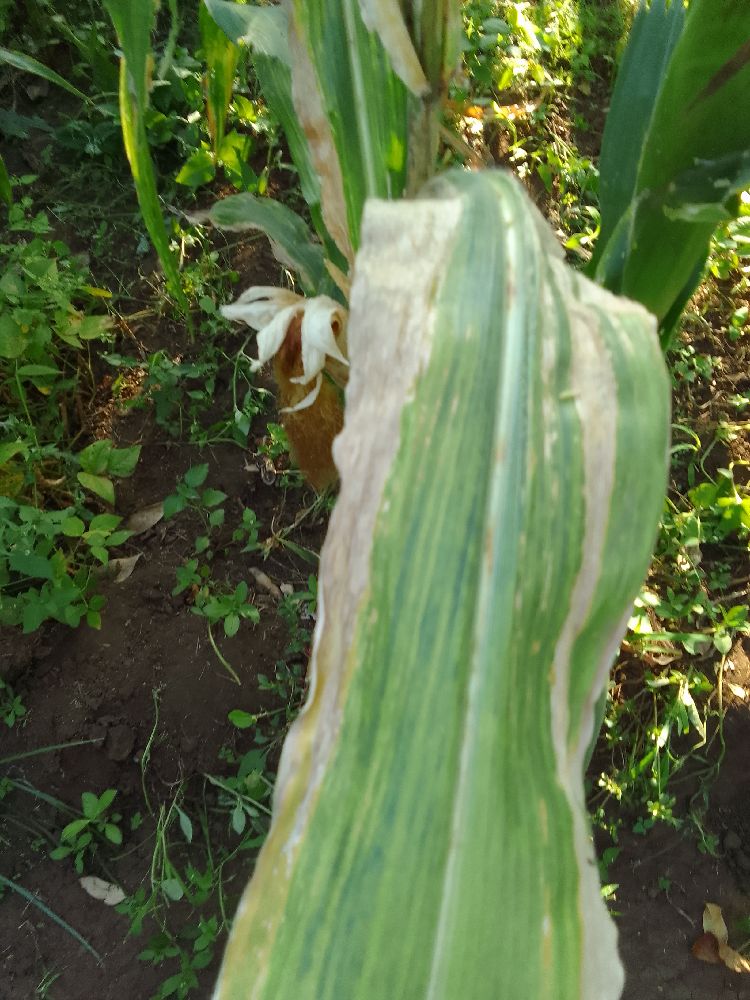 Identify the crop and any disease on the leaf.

maize, maize lethal necrosis
